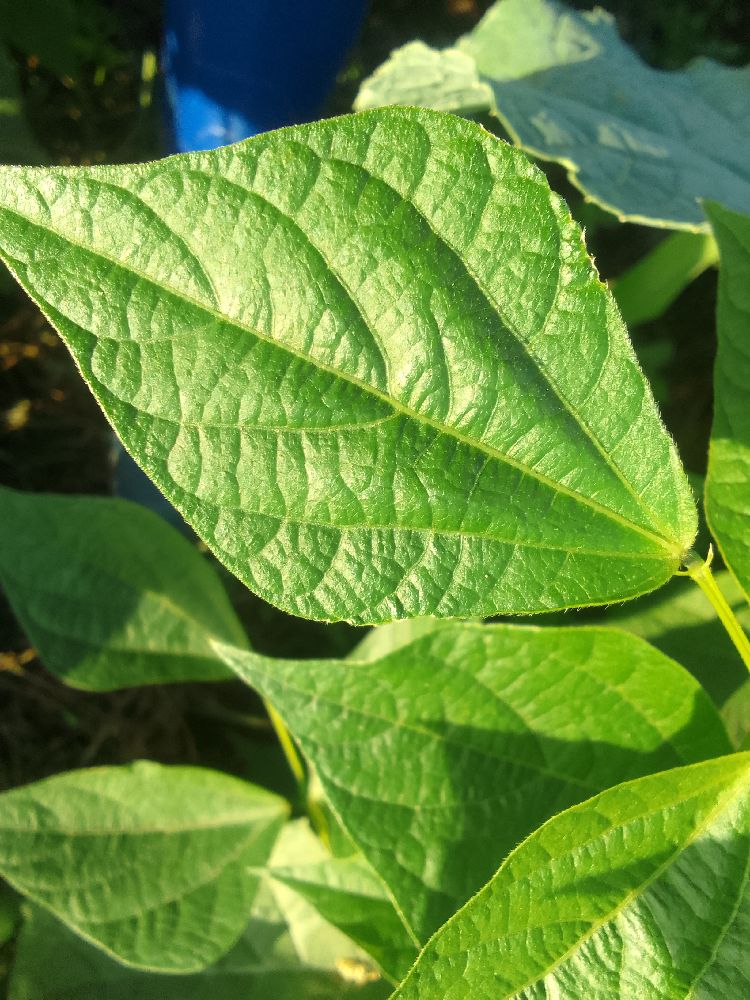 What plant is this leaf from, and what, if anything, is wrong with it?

common bean, healthy
